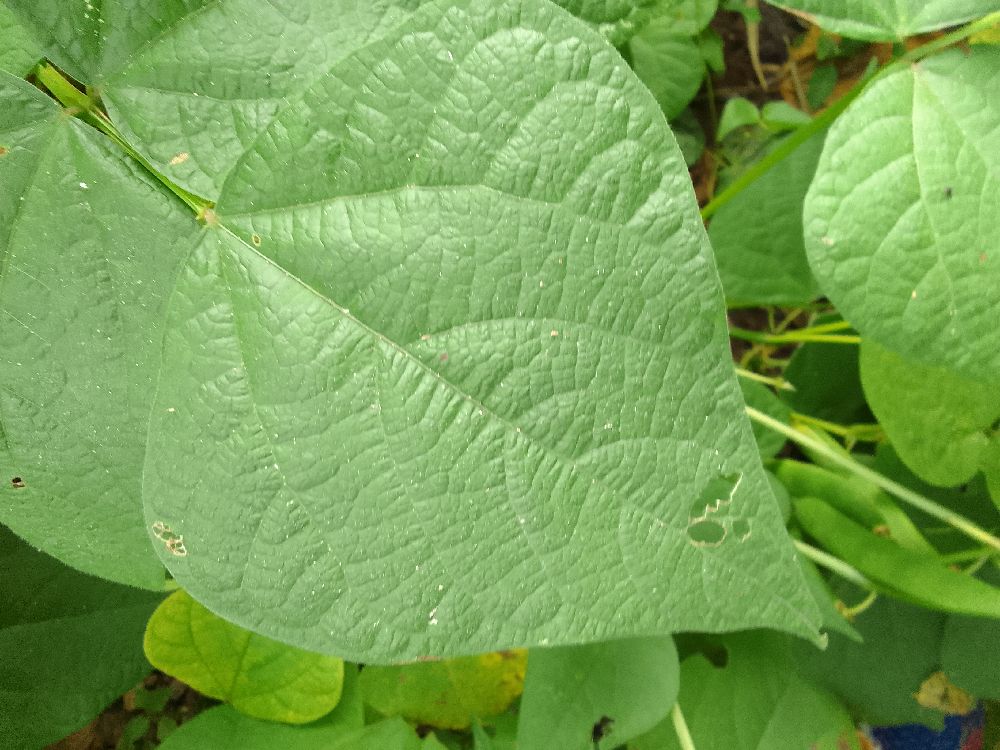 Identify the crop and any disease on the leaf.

common bean, healthy
